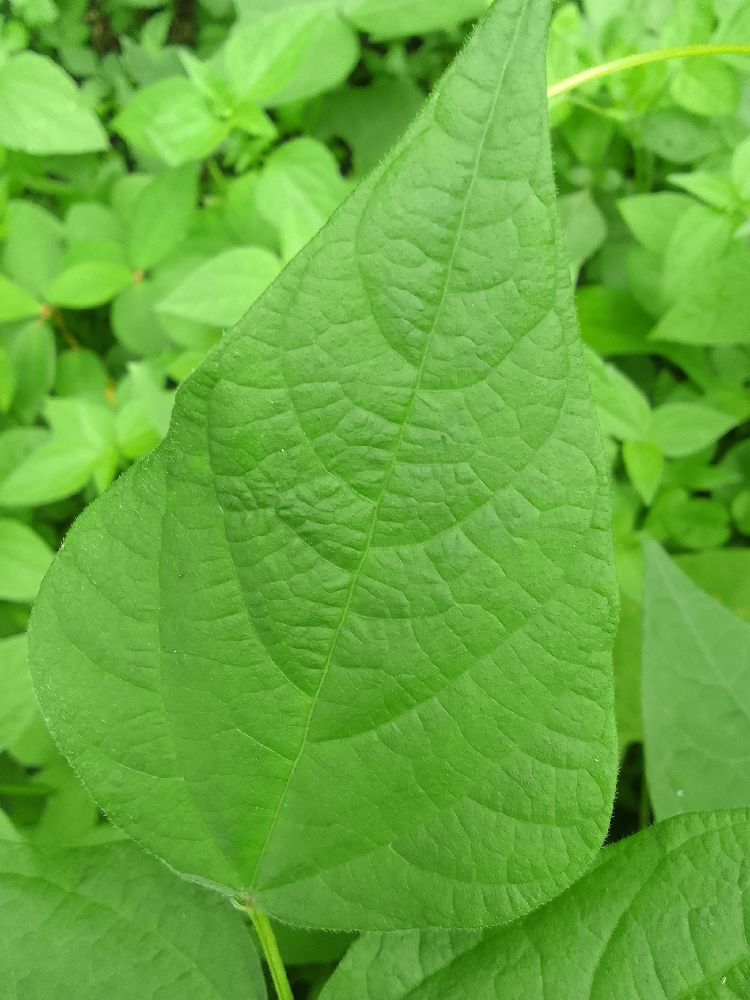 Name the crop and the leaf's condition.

common bean, healthy
